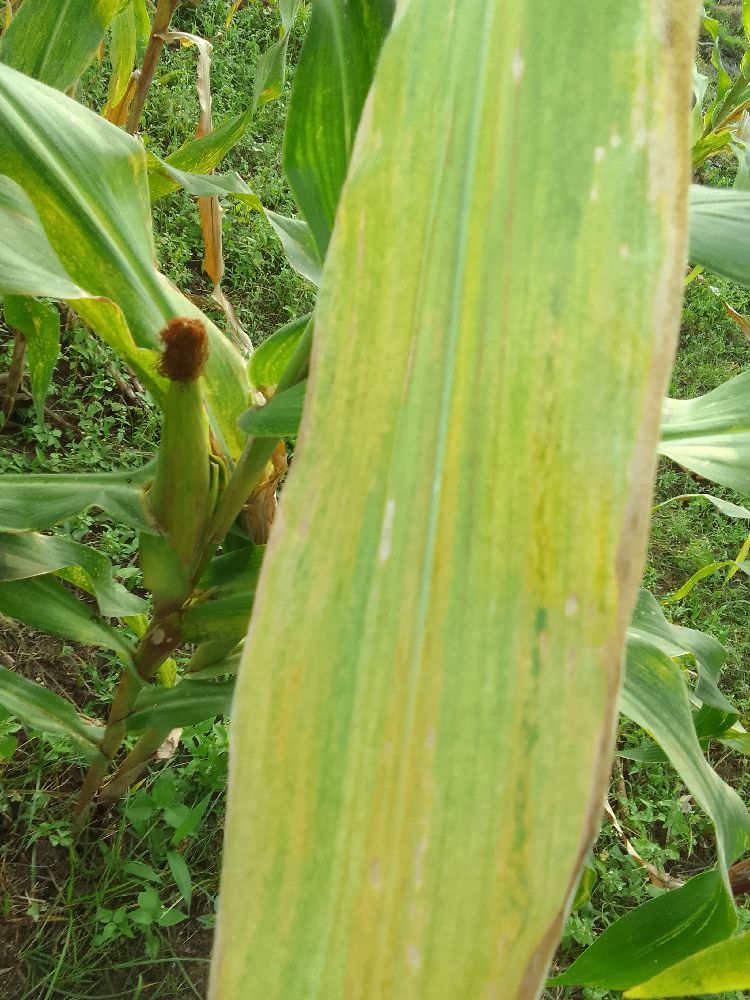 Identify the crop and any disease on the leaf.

maize, maize lethal necrosis
